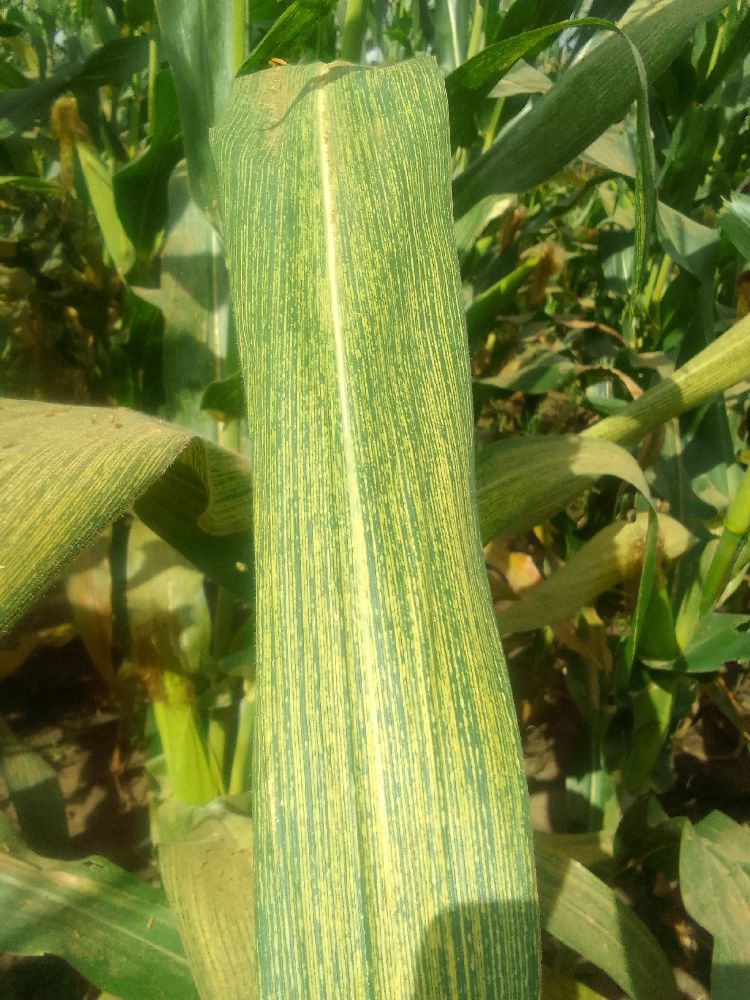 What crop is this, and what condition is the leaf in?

maize, maize streak virus
